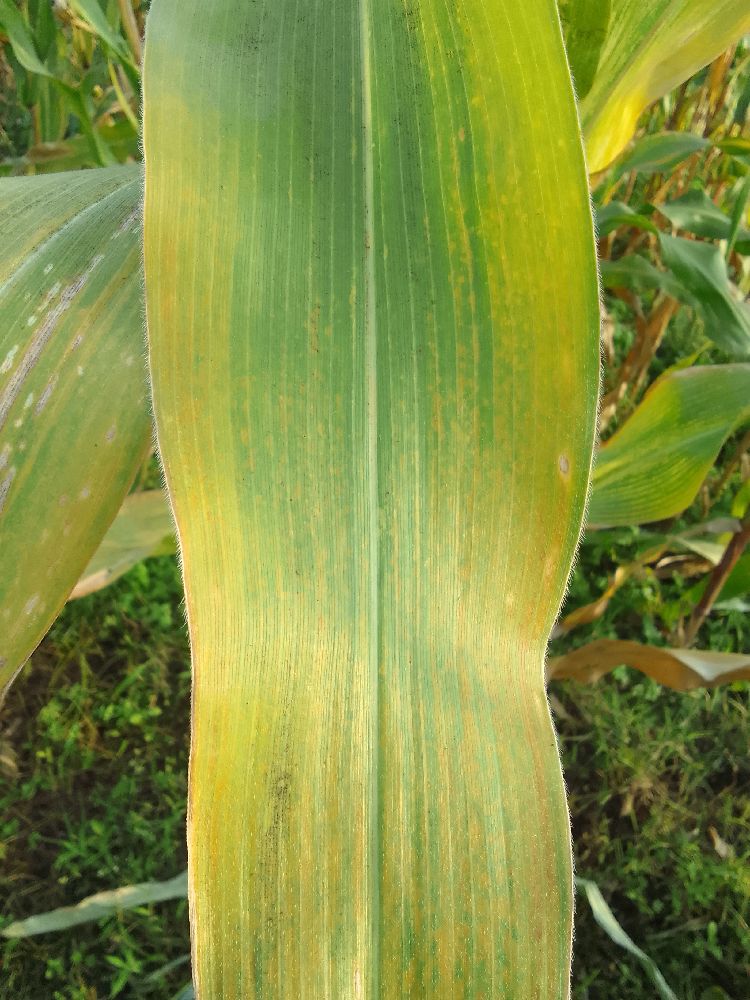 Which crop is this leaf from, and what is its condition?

maize, maize lethal necrosis
